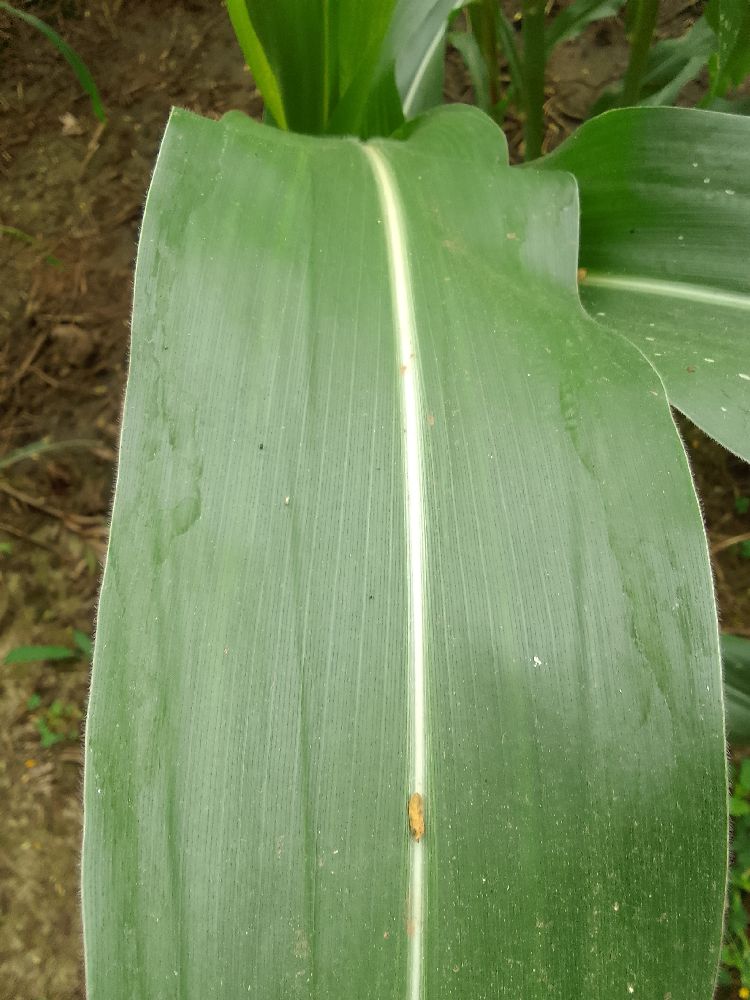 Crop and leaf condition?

maize, healthy
